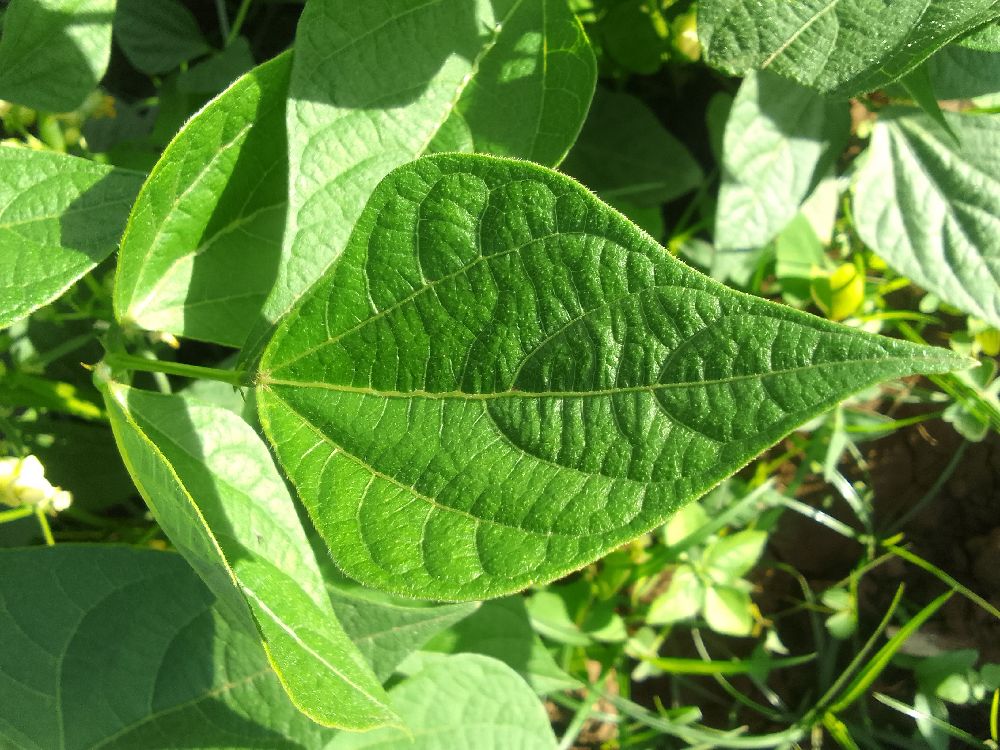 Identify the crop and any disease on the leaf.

common bean, healthy
